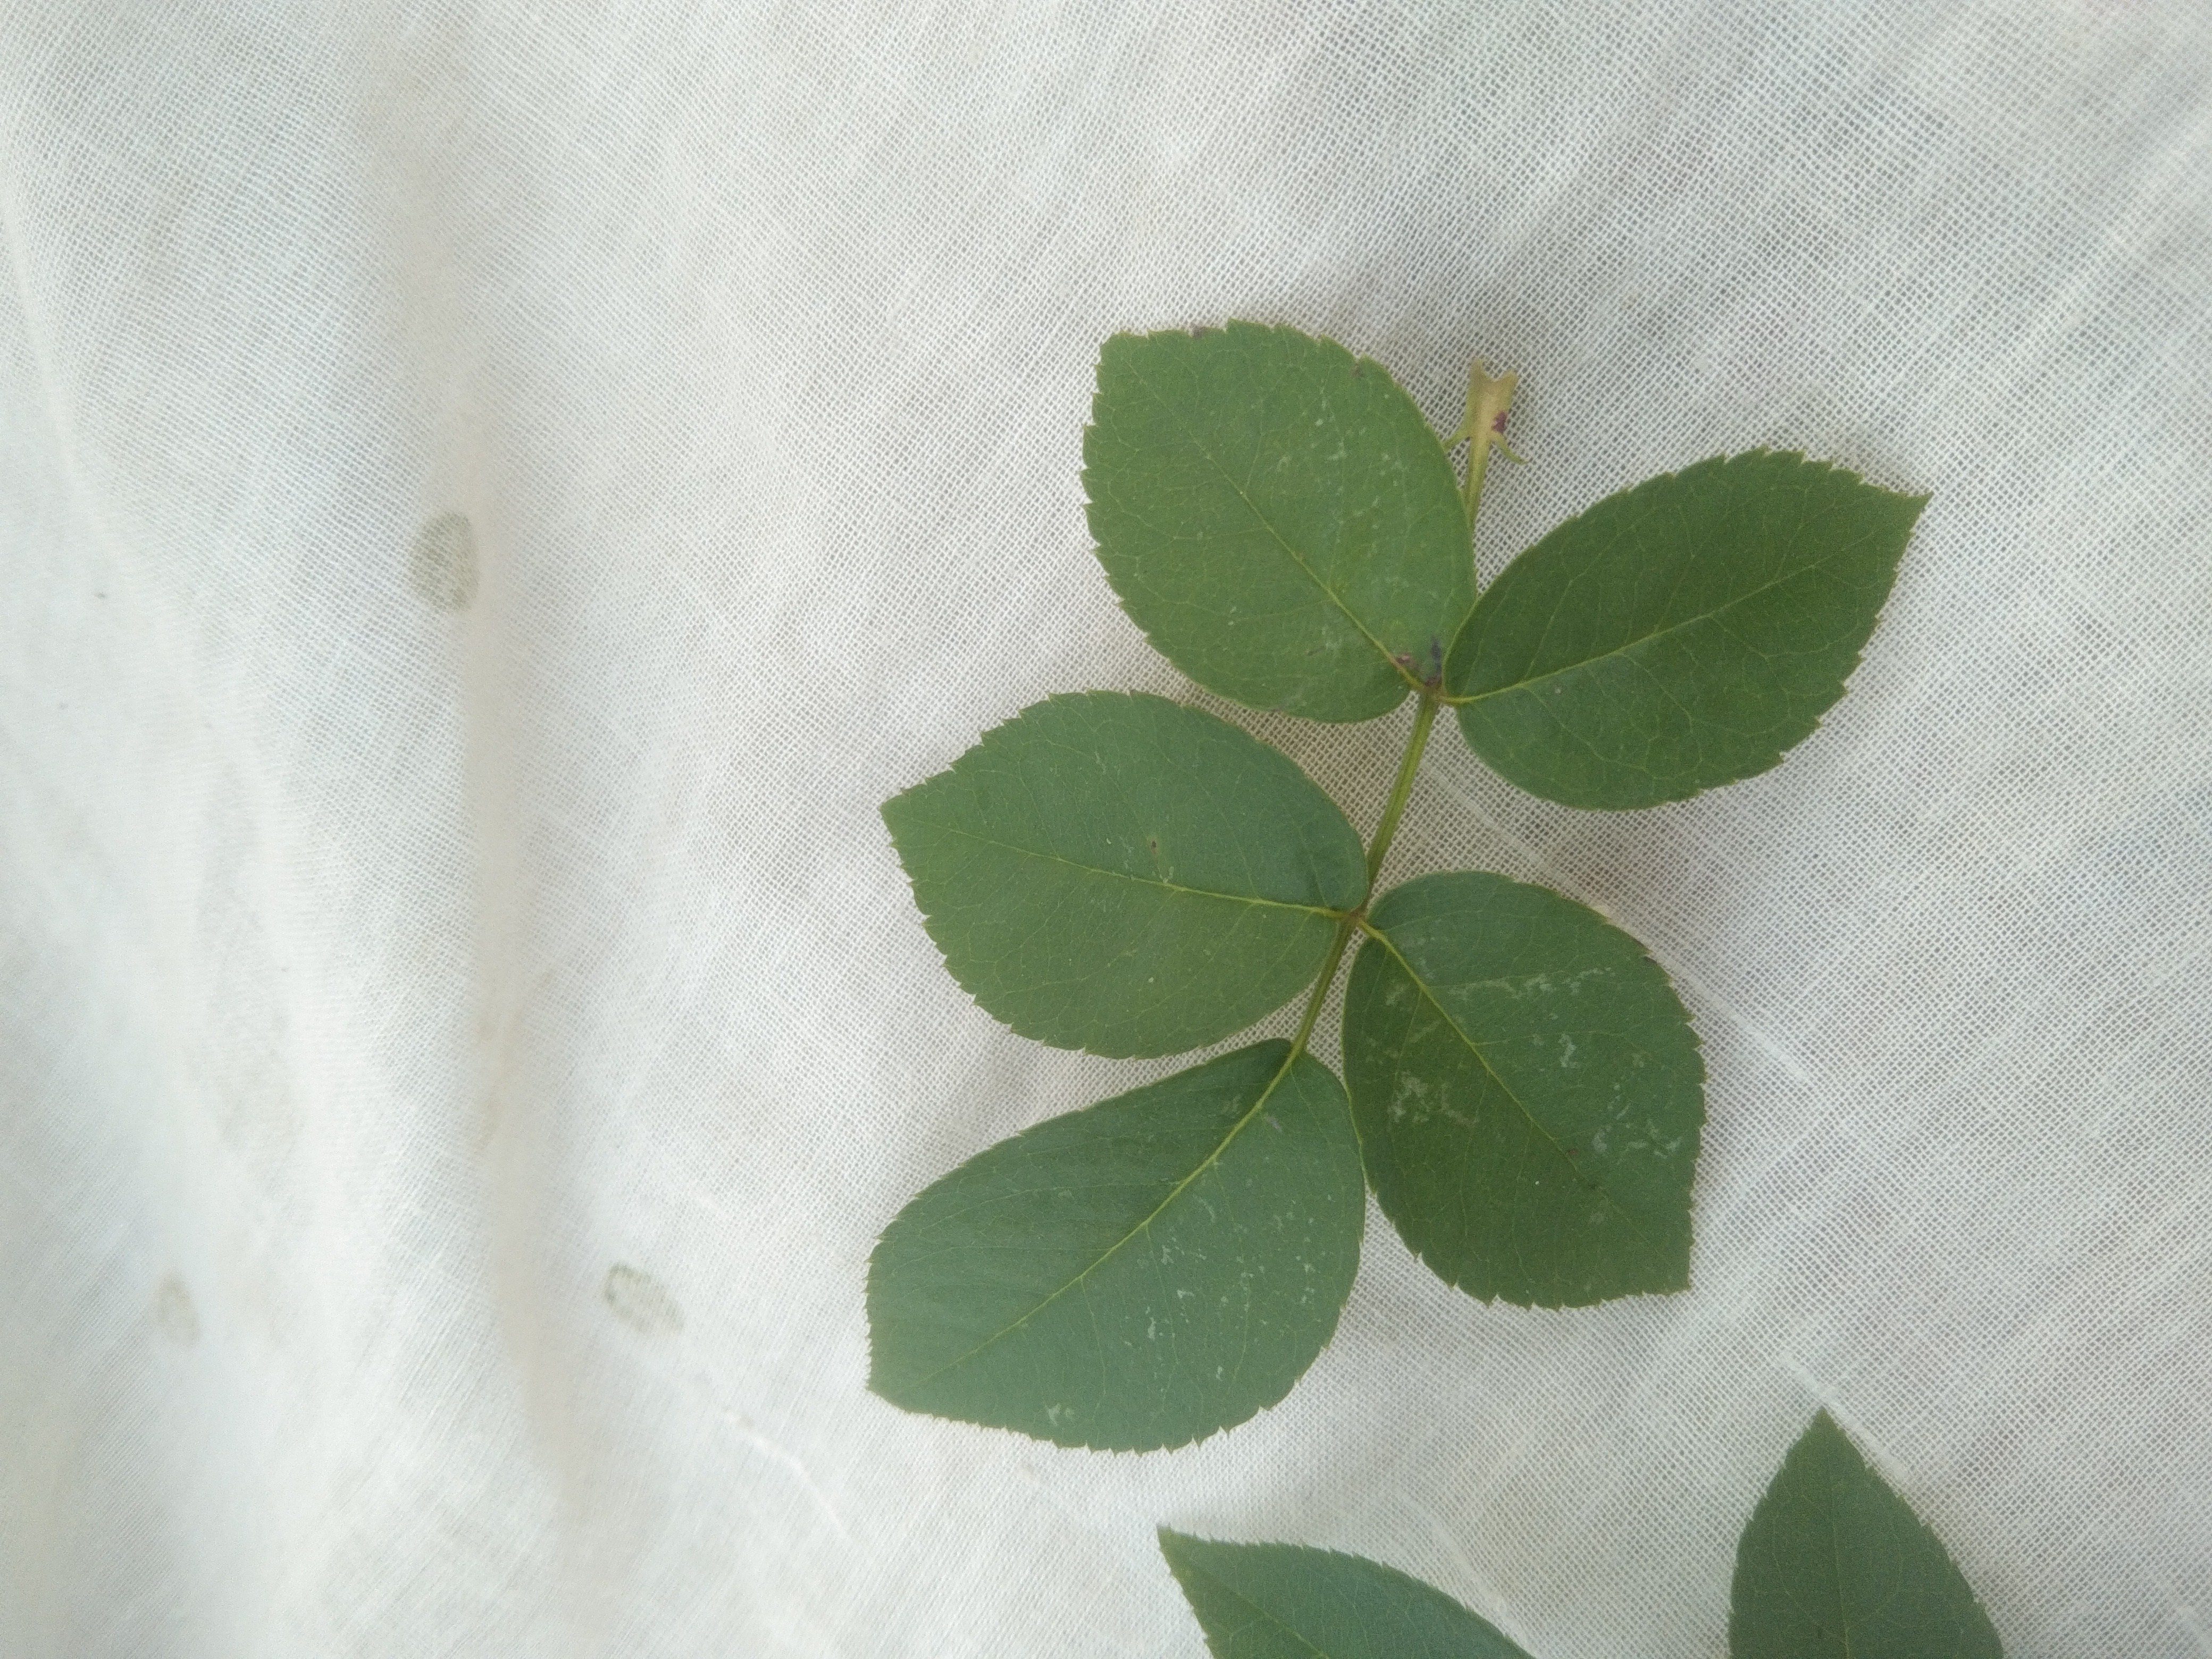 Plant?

rose
